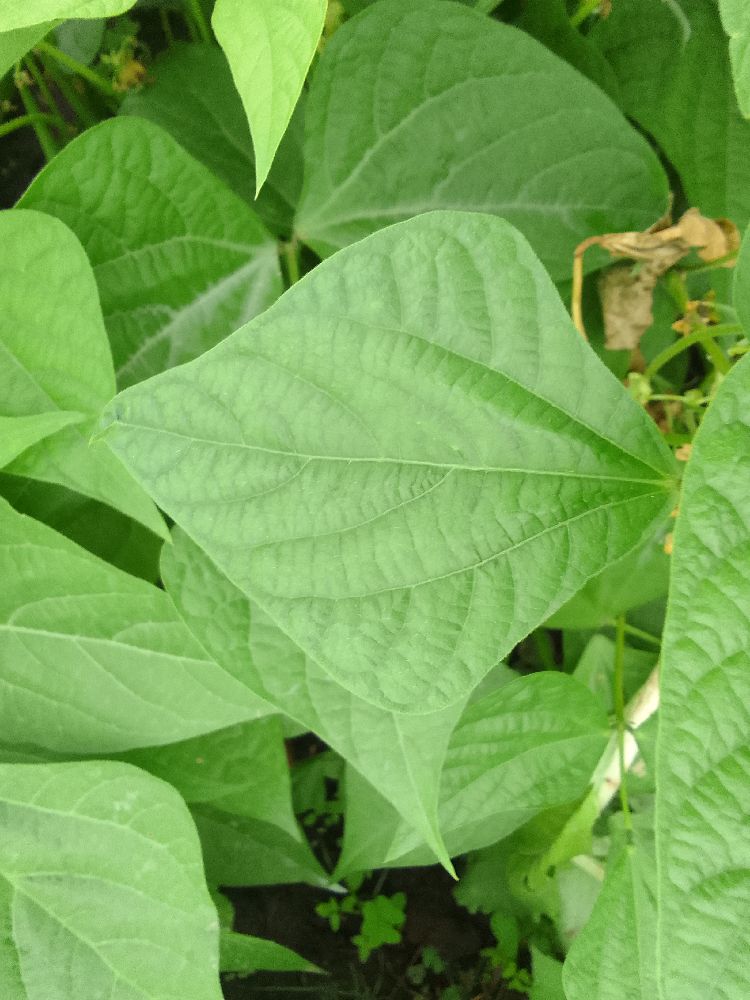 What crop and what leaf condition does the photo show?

common bean, healthy
